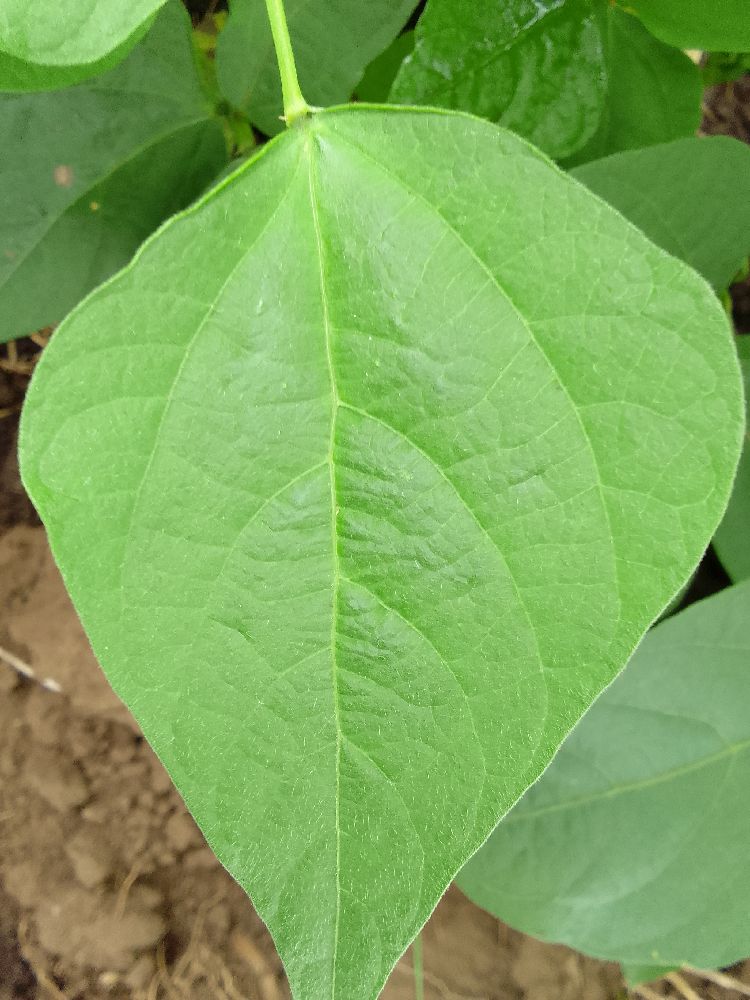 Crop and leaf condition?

common bean, healthy
